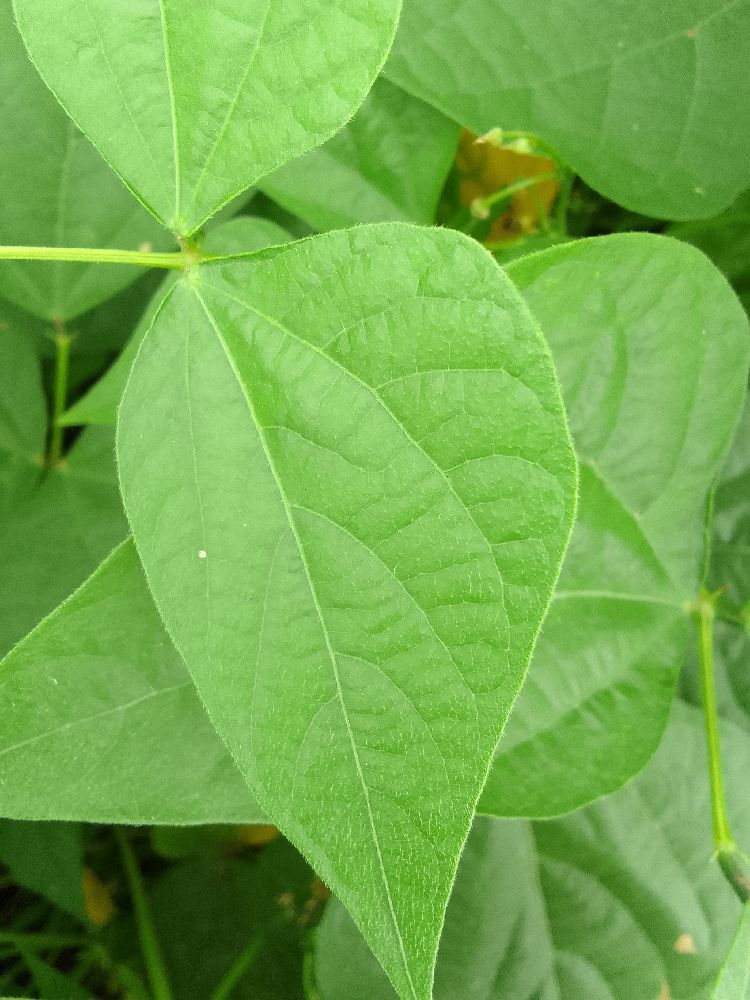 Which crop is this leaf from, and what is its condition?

common bean, healthy
